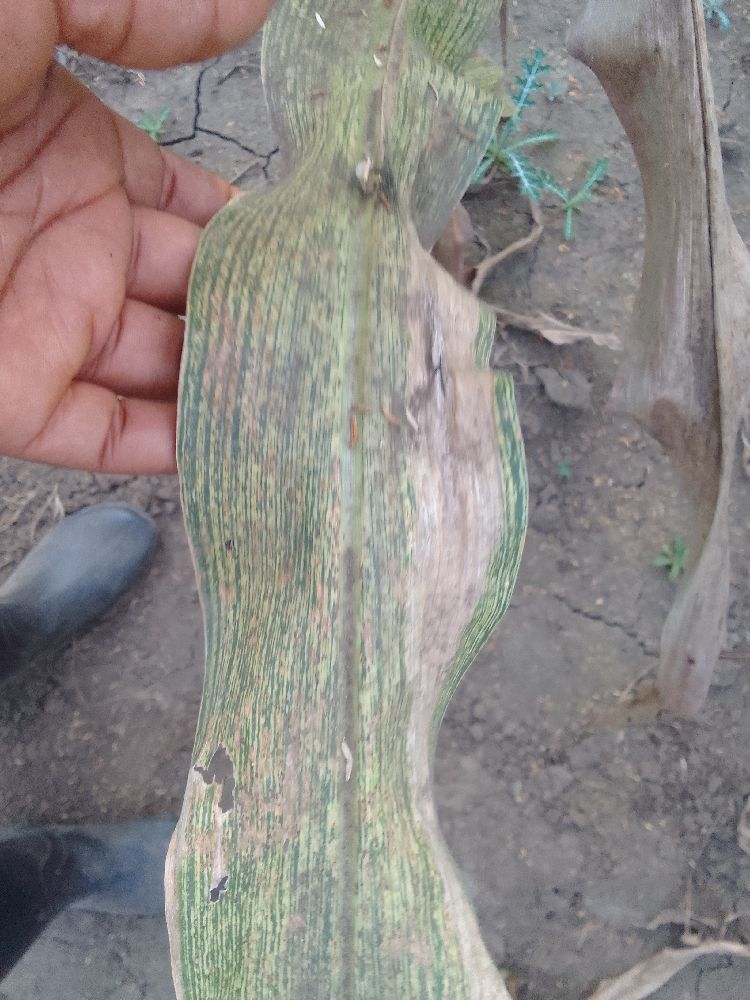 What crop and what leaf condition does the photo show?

maize, maize streak virus
